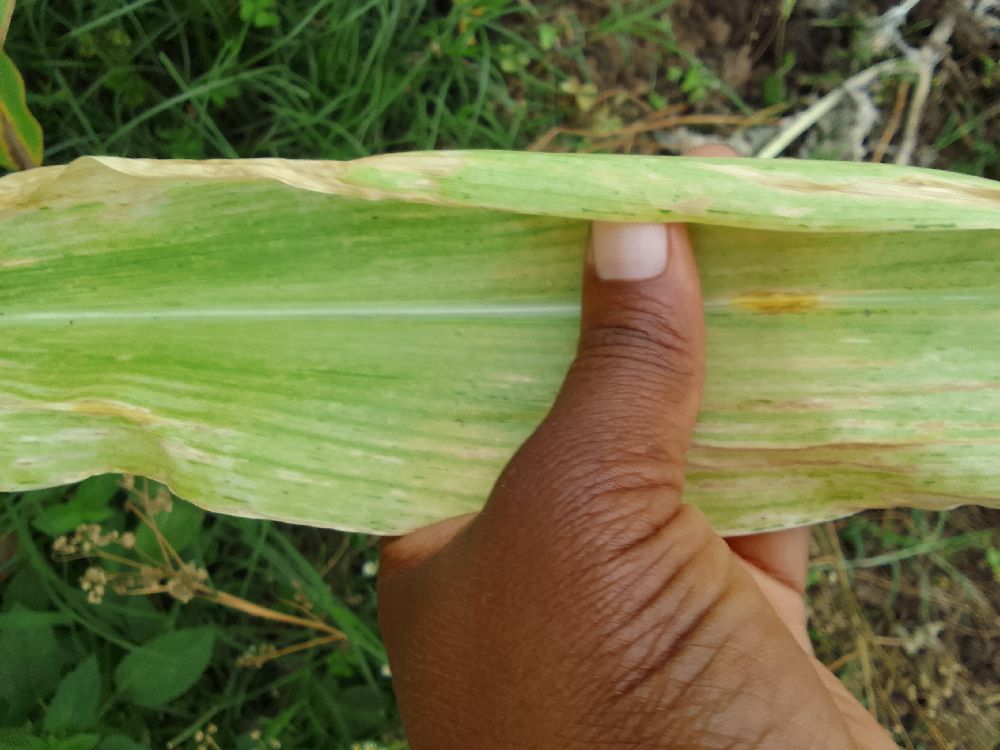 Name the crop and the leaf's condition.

maize, maize lethal necrosis
